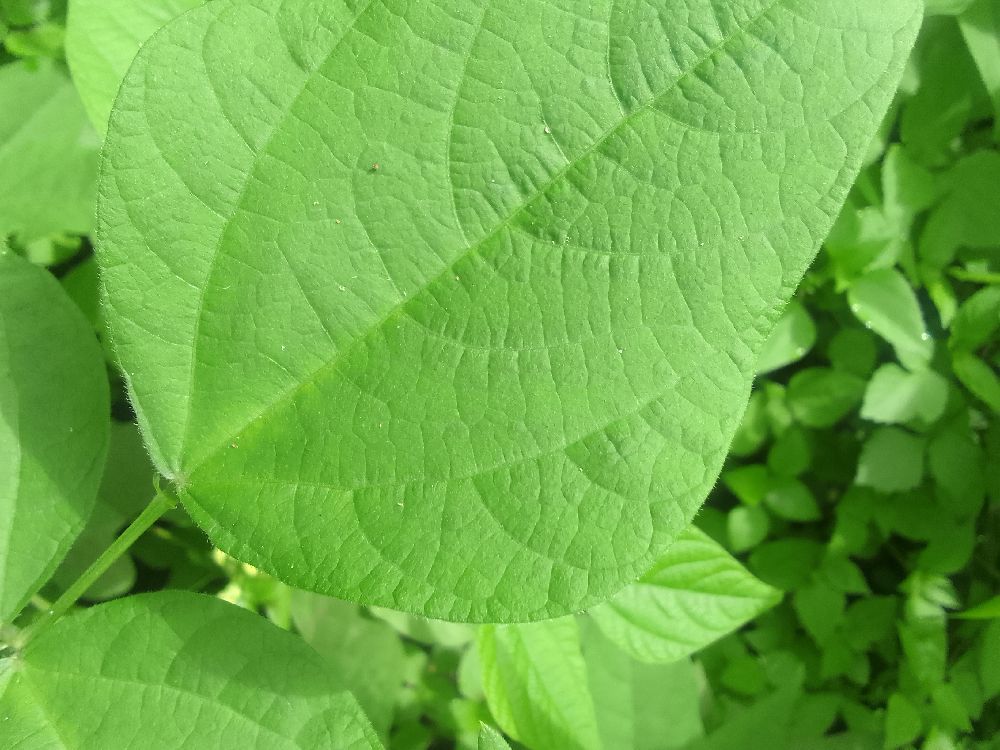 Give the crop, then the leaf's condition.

common bean, healthy
